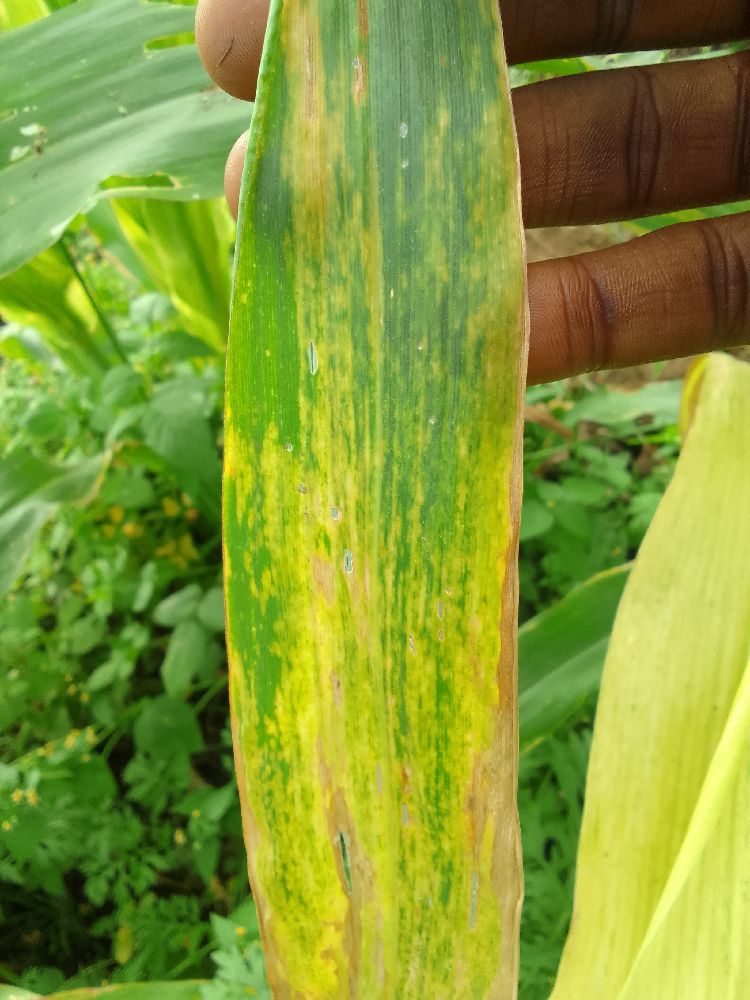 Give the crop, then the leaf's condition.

maize, maize lethal necrosis
